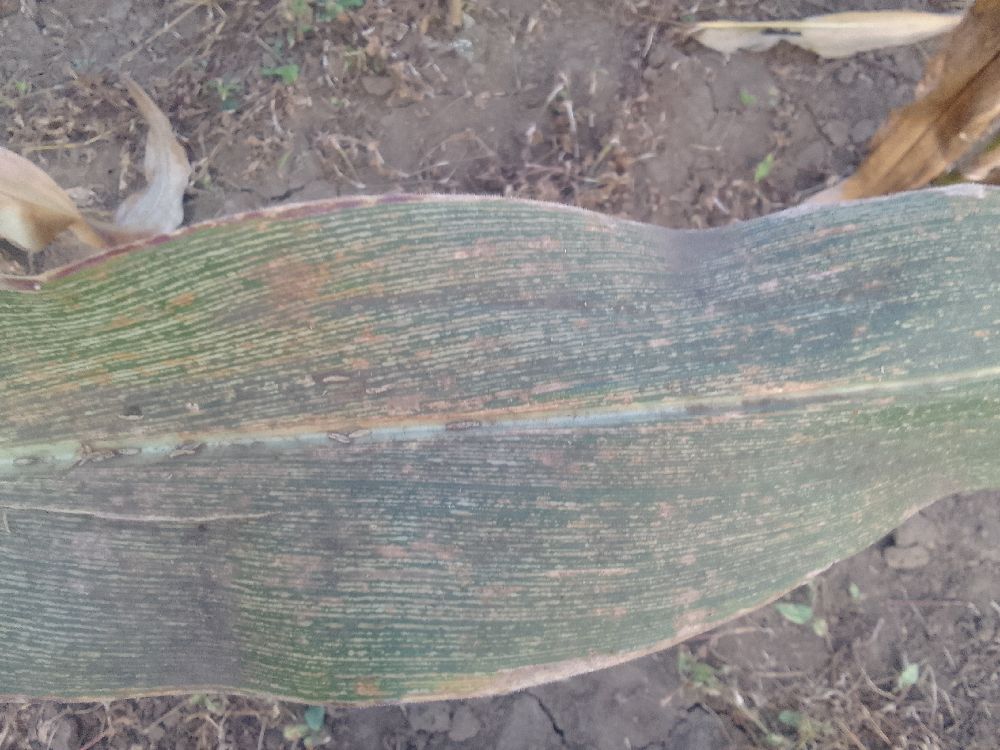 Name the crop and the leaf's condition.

maize, maize streak virus
